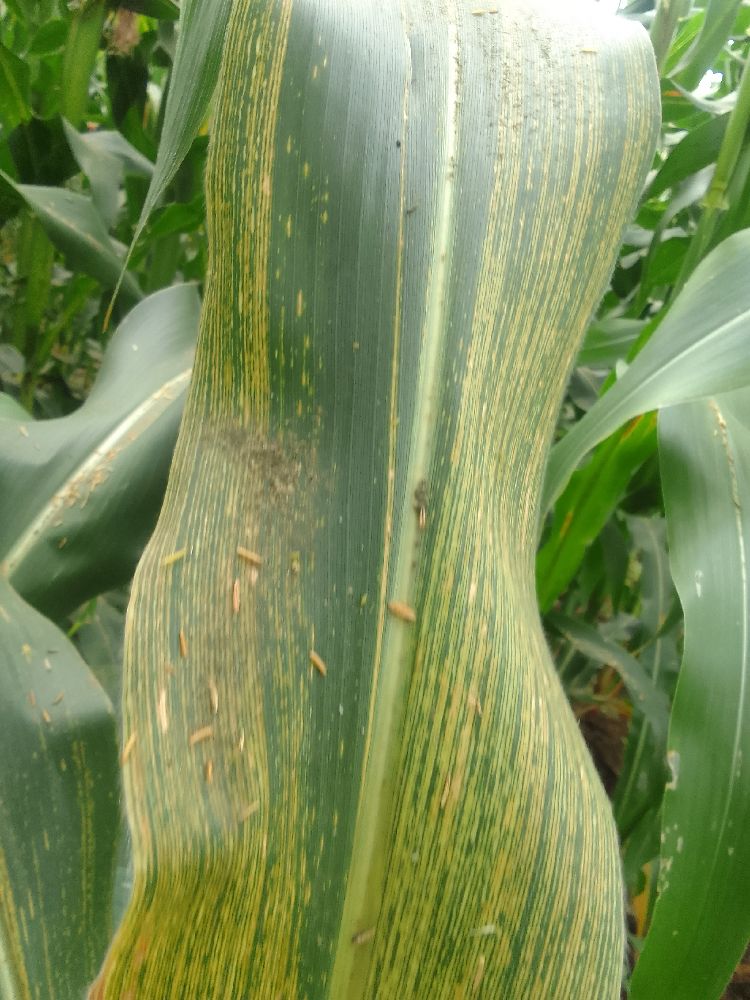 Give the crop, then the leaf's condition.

maize, maize streak virus
